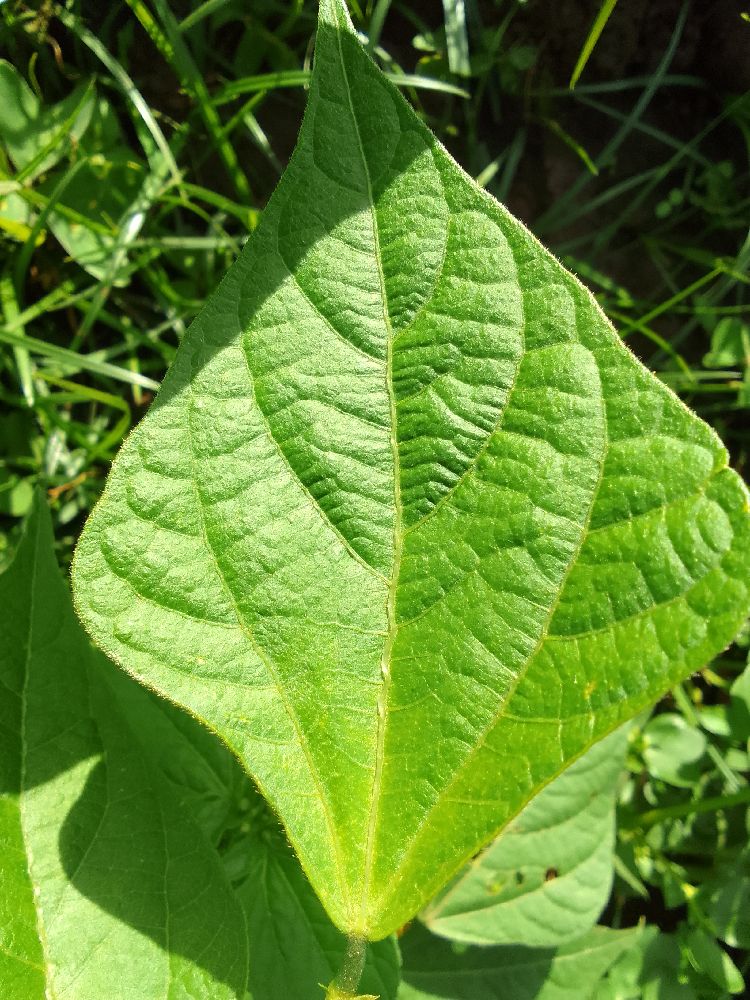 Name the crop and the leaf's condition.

common bean, healthy
